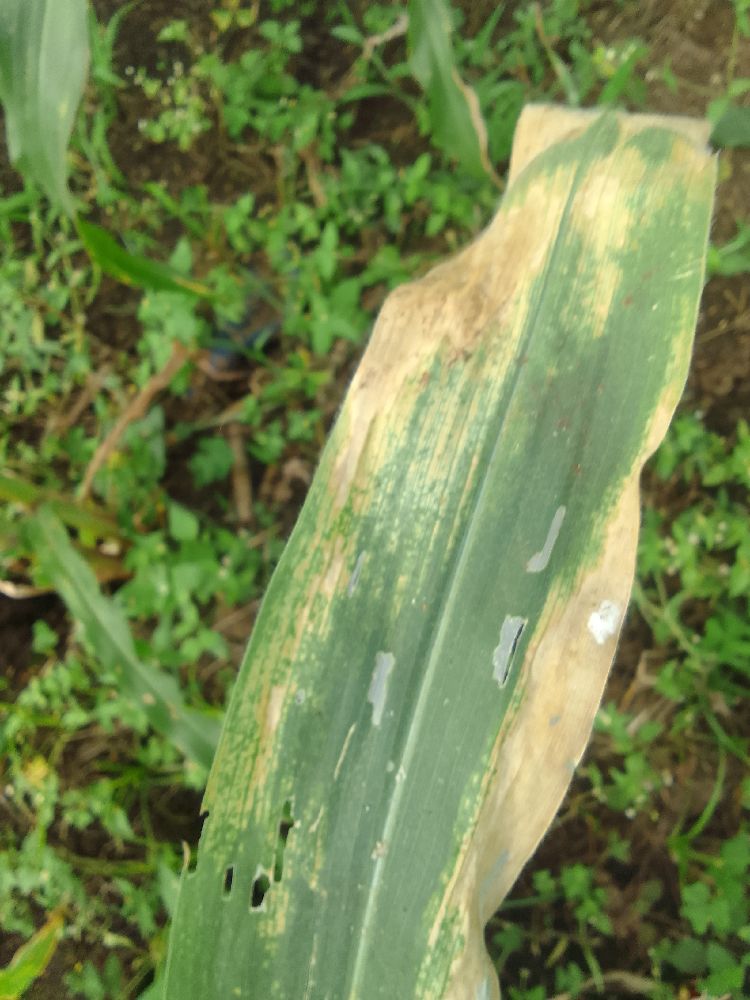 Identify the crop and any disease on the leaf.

maize, maize lethal necrosis
